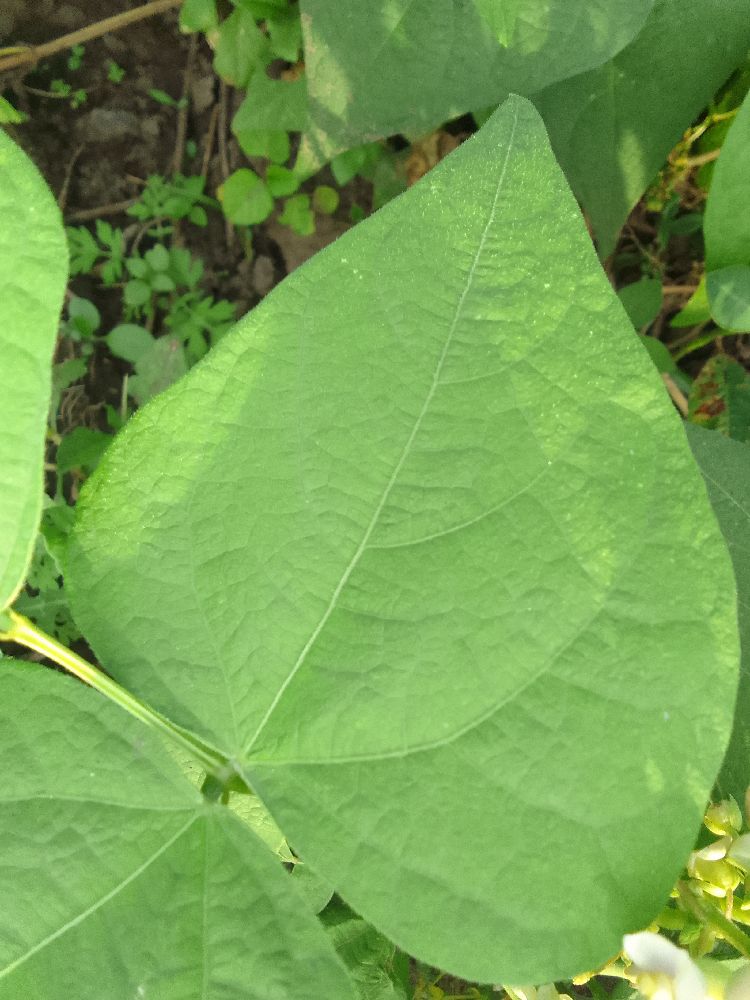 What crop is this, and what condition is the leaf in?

common bean, healthy
